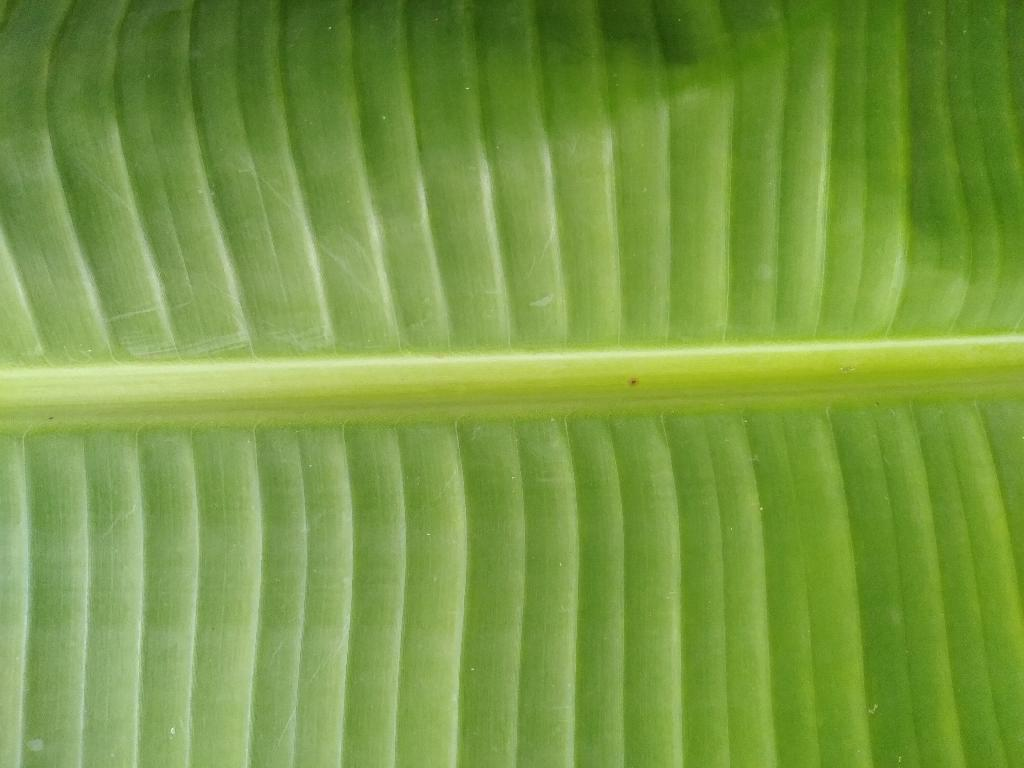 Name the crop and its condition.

banana, healthy
